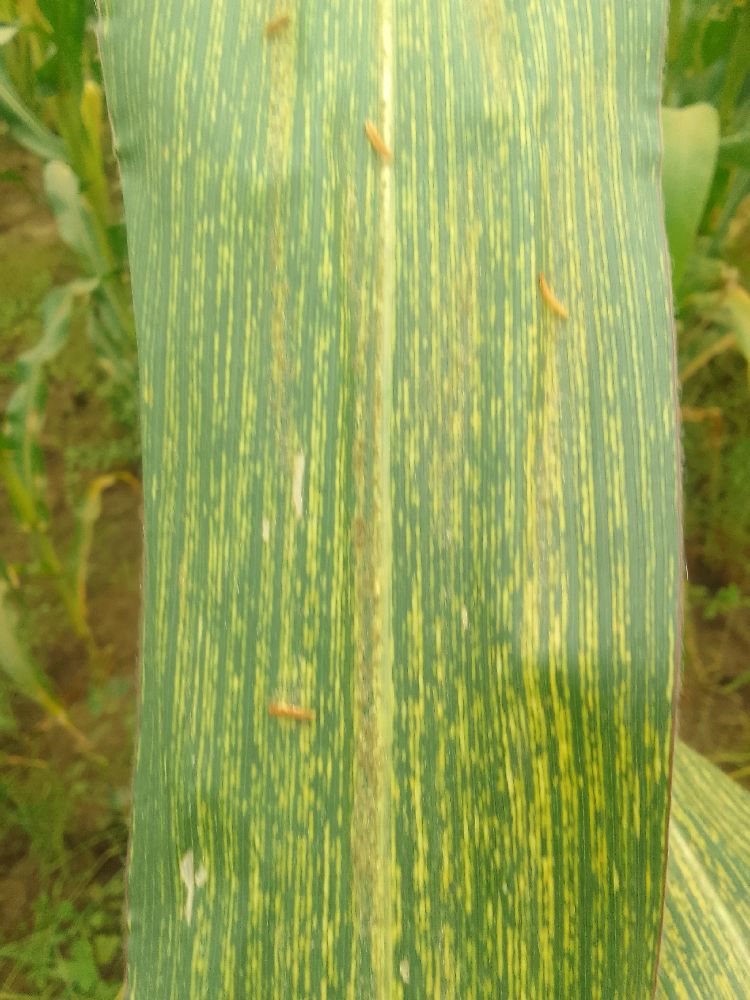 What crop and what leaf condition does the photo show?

maize, maize streak virus
